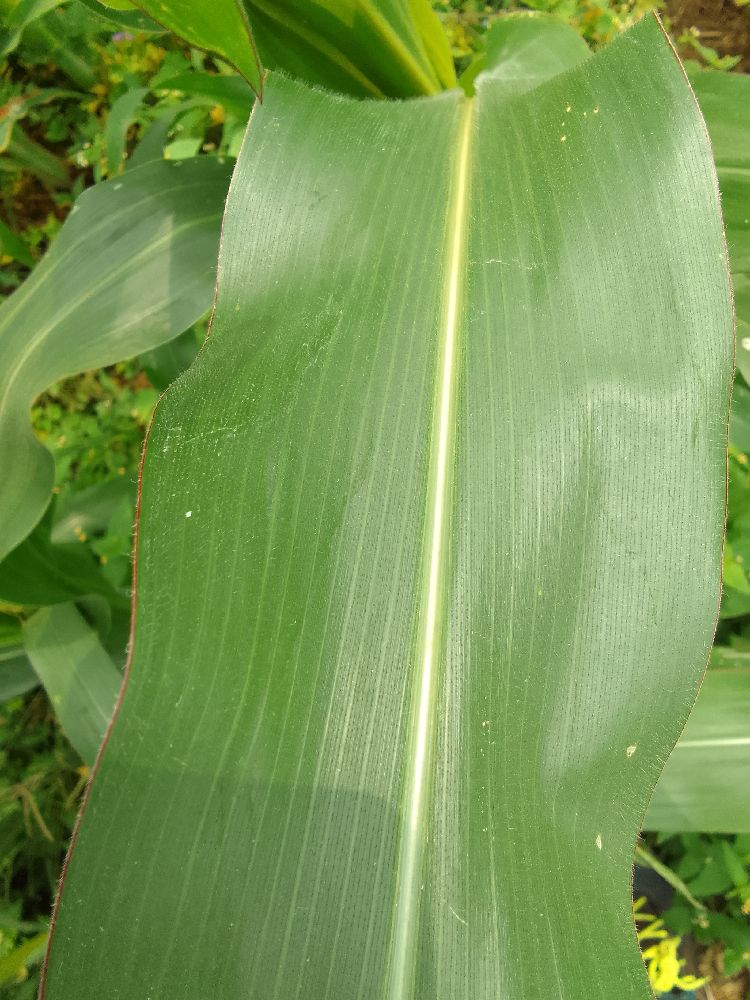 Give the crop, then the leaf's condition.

maize, healthy
